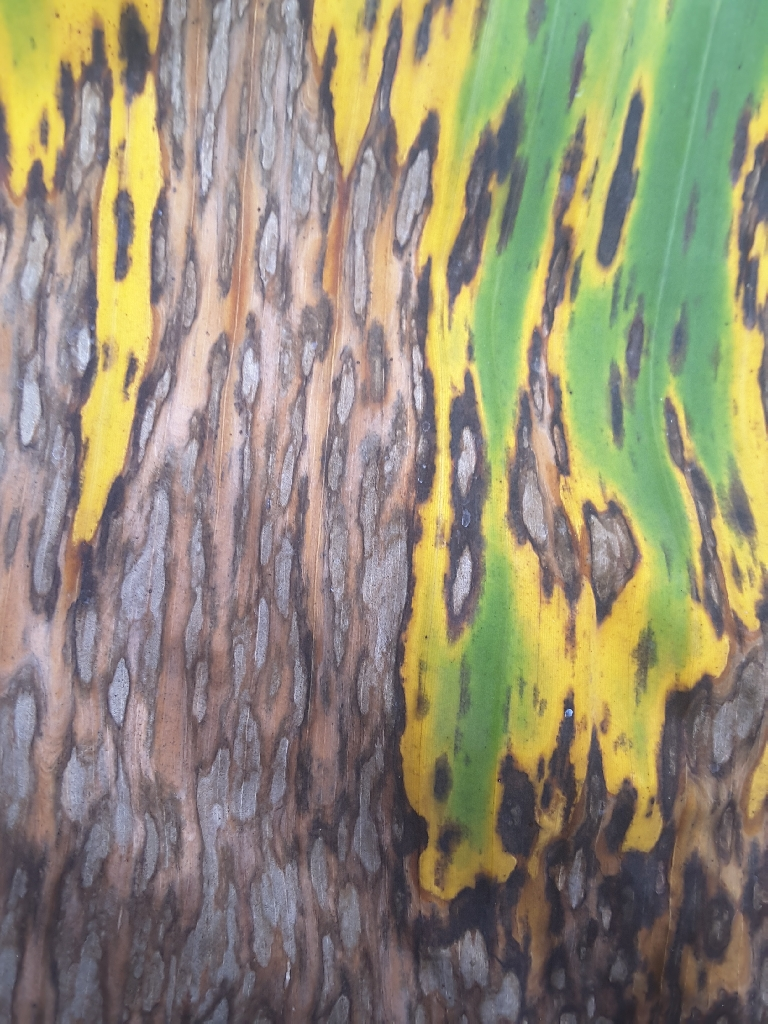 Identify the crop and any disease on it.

banana, black sigatoka
